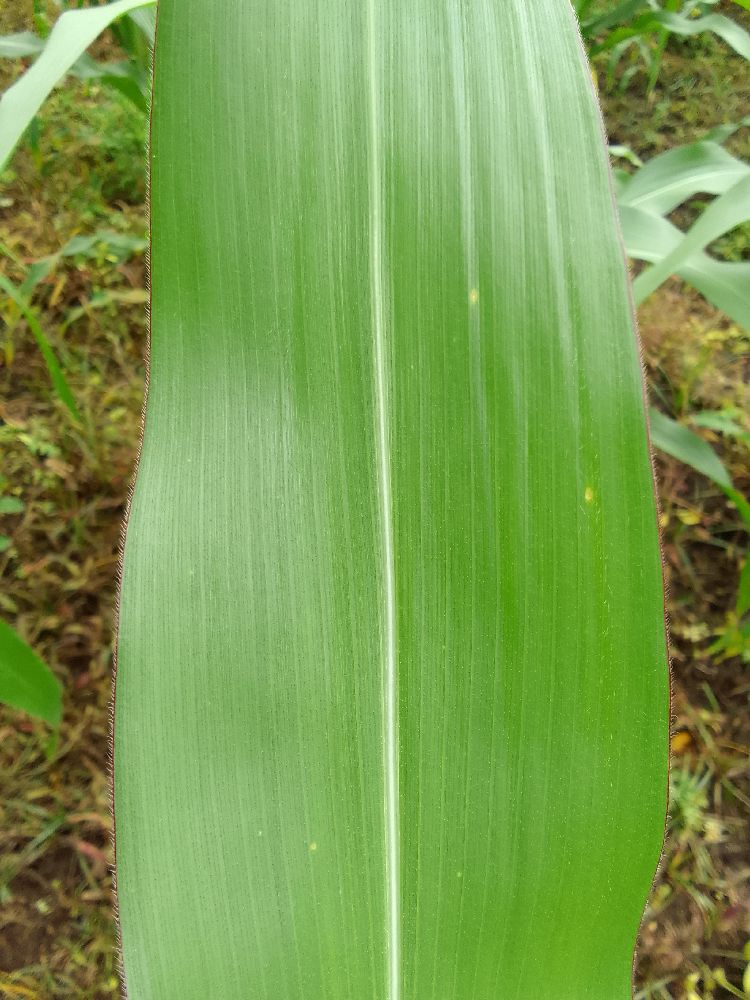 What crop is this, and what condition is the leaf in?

maize, healthy
